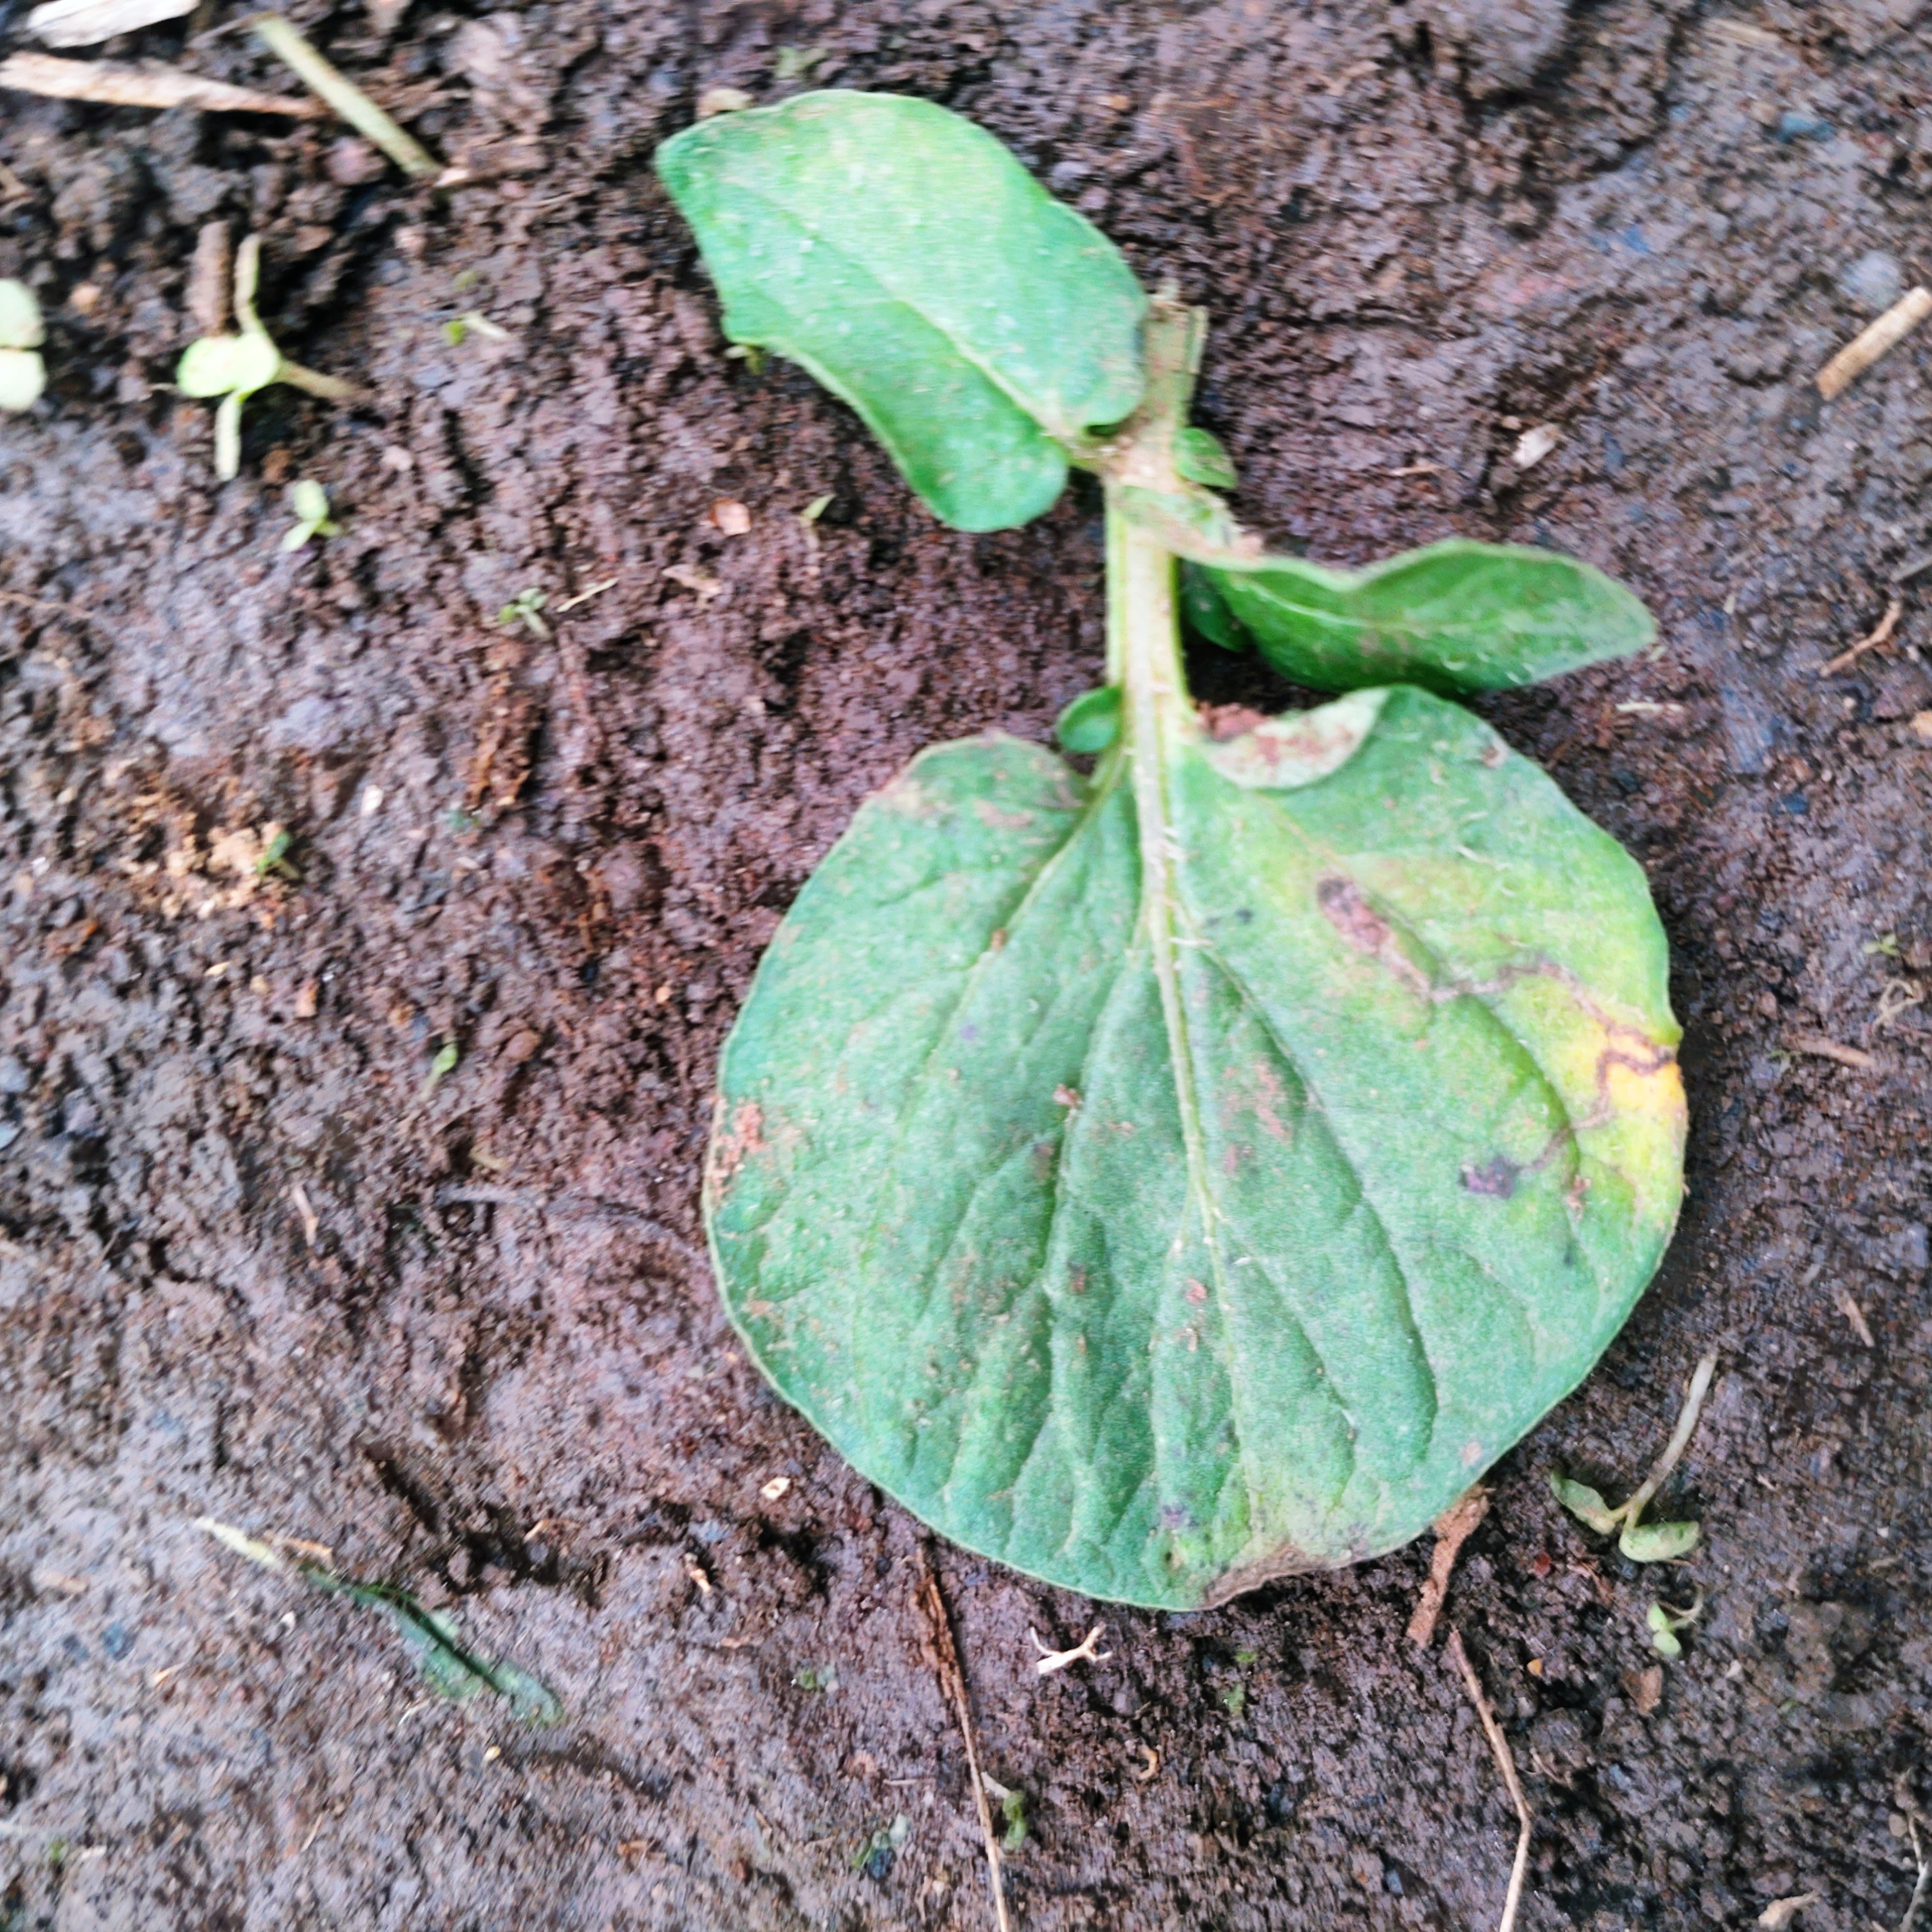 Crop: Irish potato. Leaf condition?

late blight
